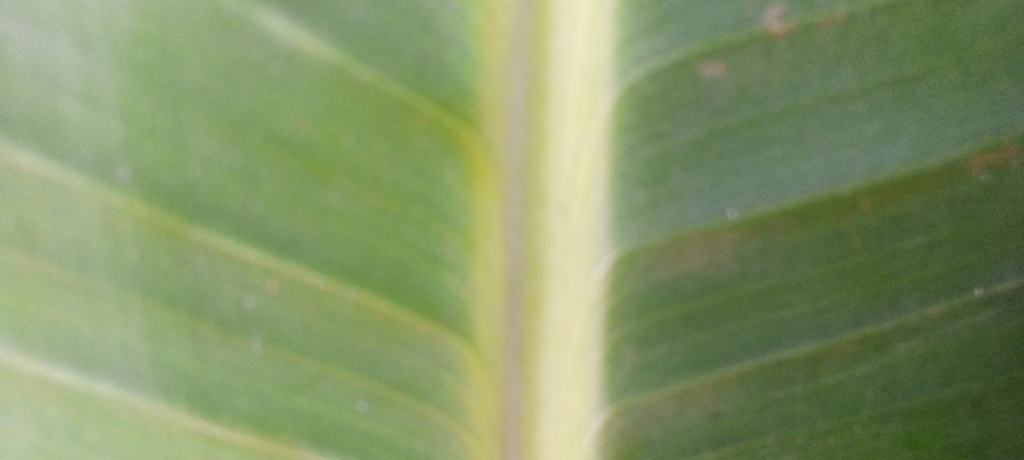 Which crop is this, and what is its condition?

banana, healthy
